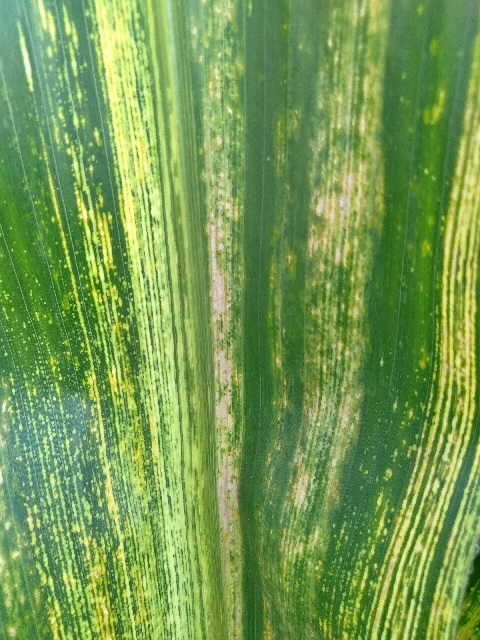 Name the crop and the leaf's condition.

maize, maize streak virus
